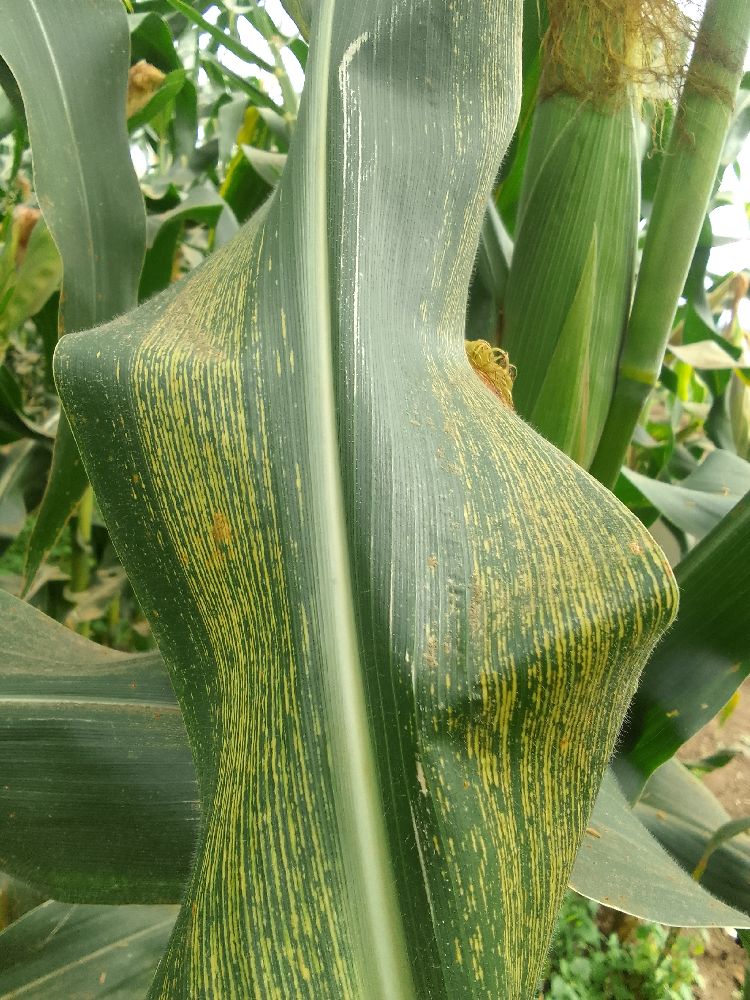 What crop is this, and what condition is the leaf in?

maize, maize streak virus
